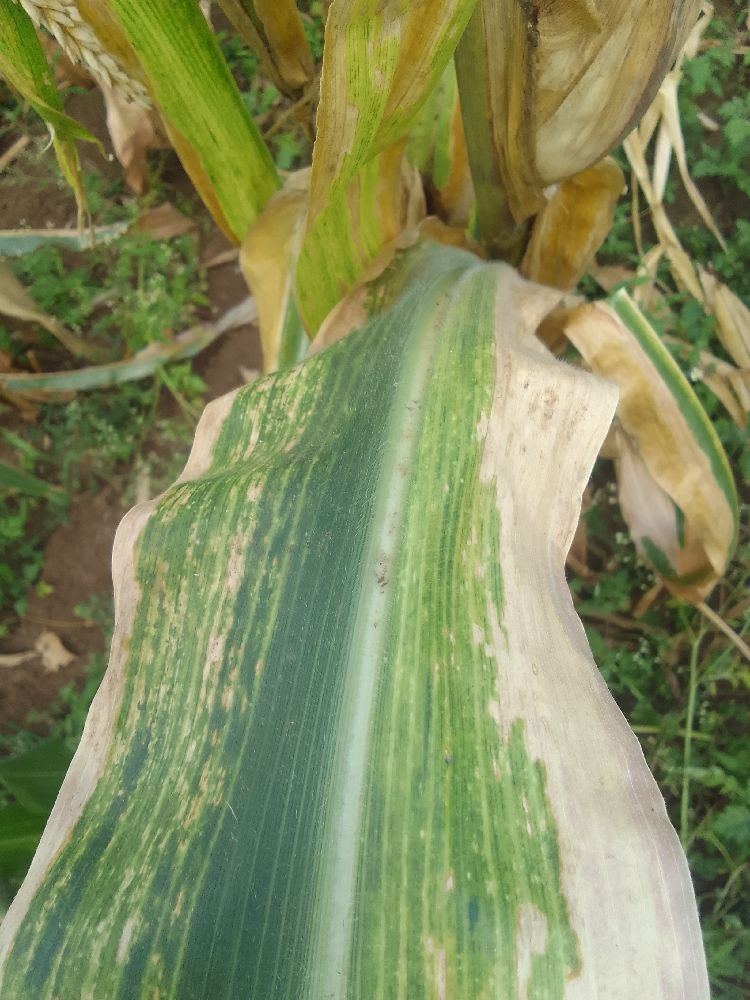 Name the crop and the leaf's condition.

maize, maize lethal necrosis
